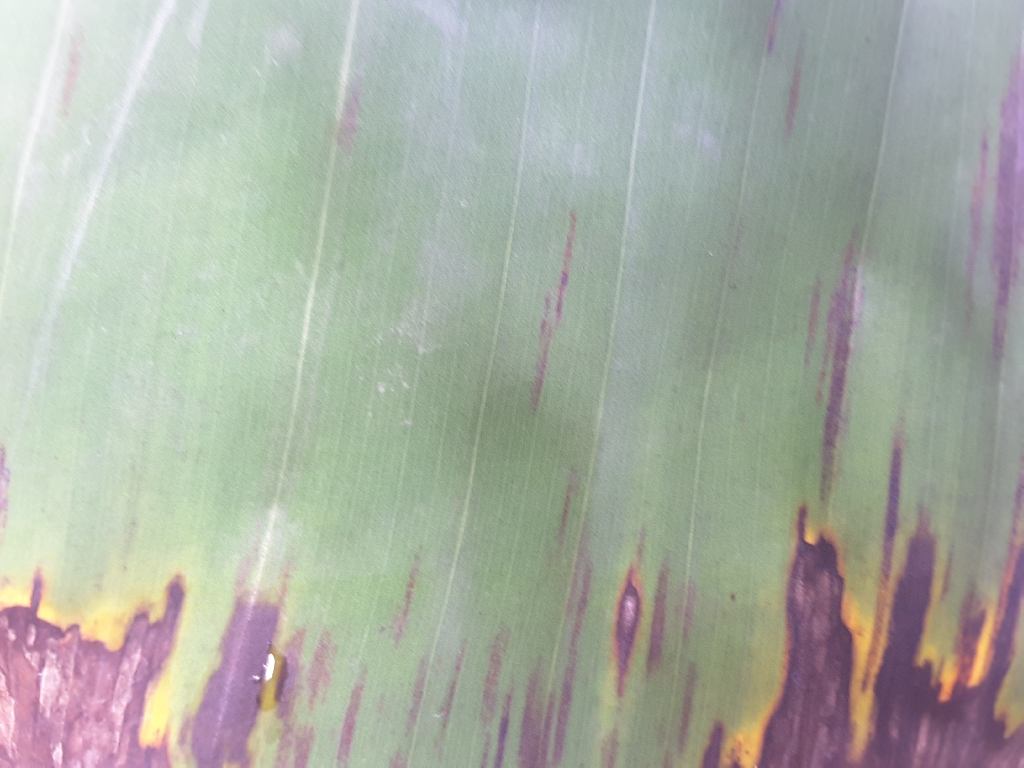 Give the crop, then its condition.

banana, black sigatoka
